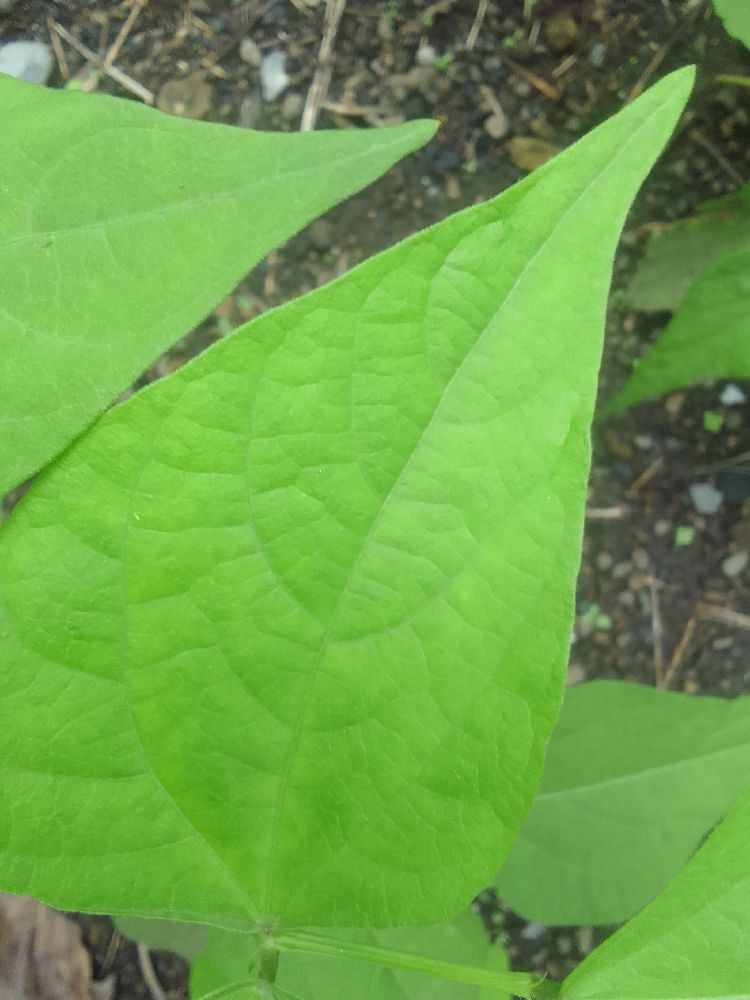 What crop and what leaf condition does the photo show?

common bean, healthy
